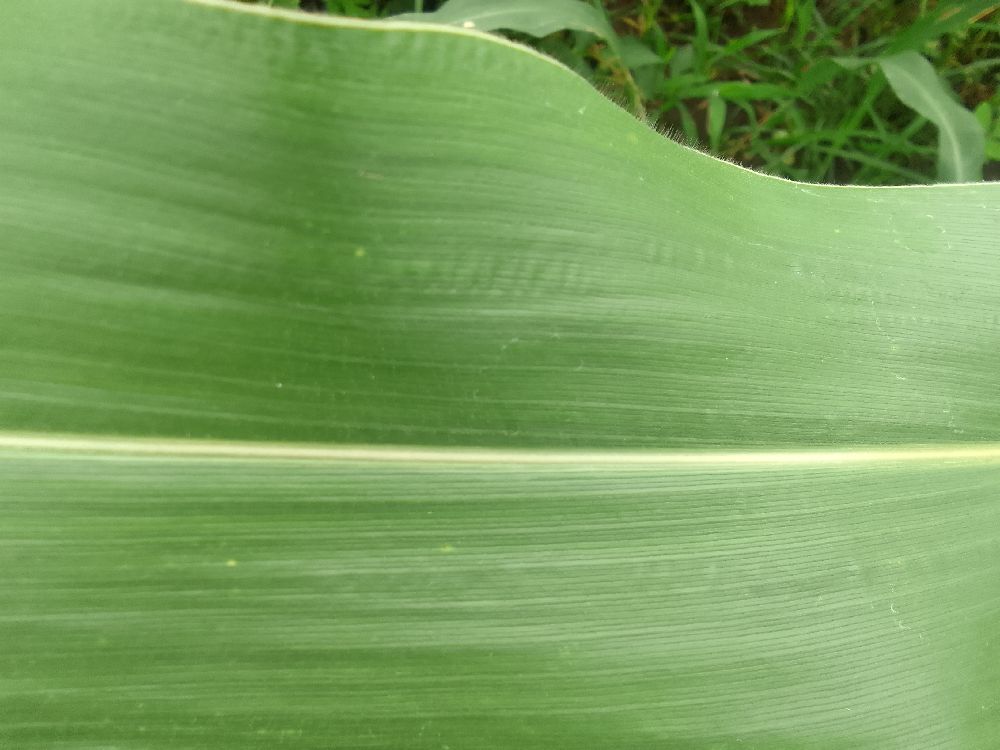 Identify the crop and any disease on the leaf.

maize, healthy
